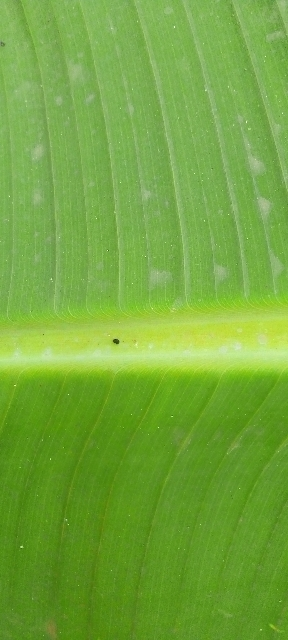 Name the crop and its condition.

banana, healthy
